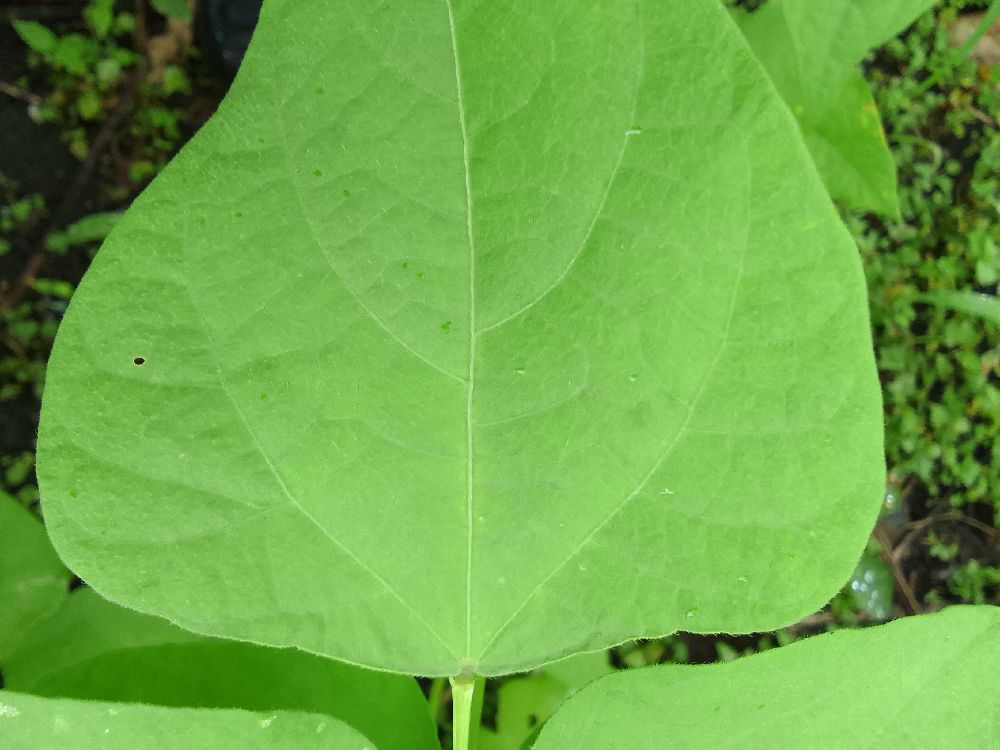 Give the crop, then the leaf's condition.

common bean, healthy
